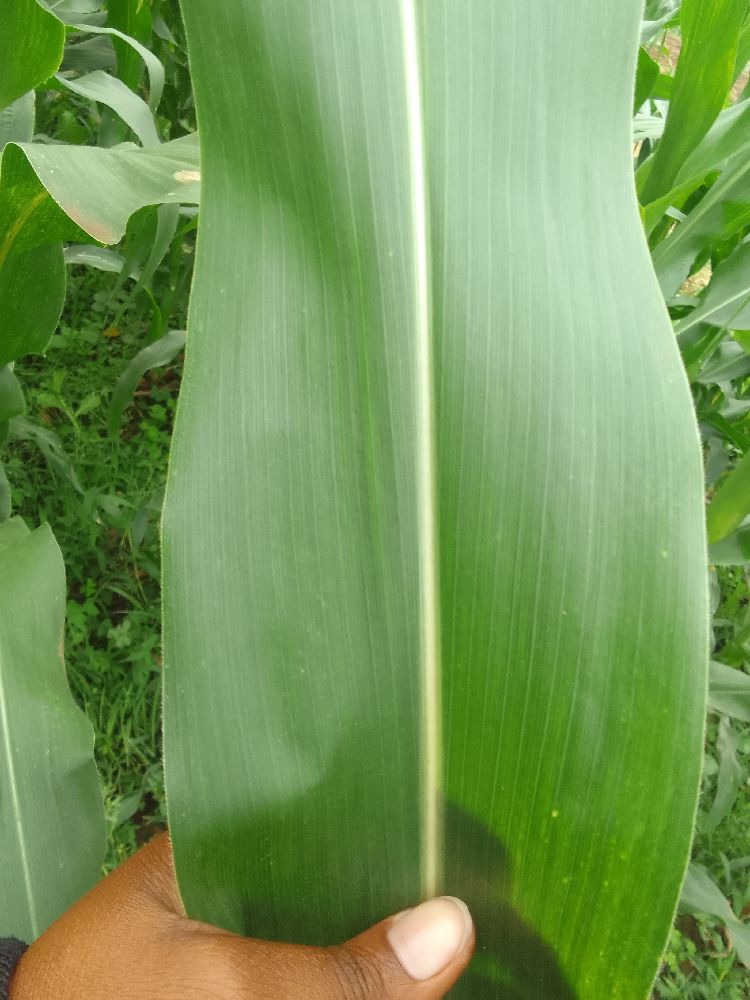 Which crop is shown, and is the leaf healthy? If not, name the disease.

maize, healthy
